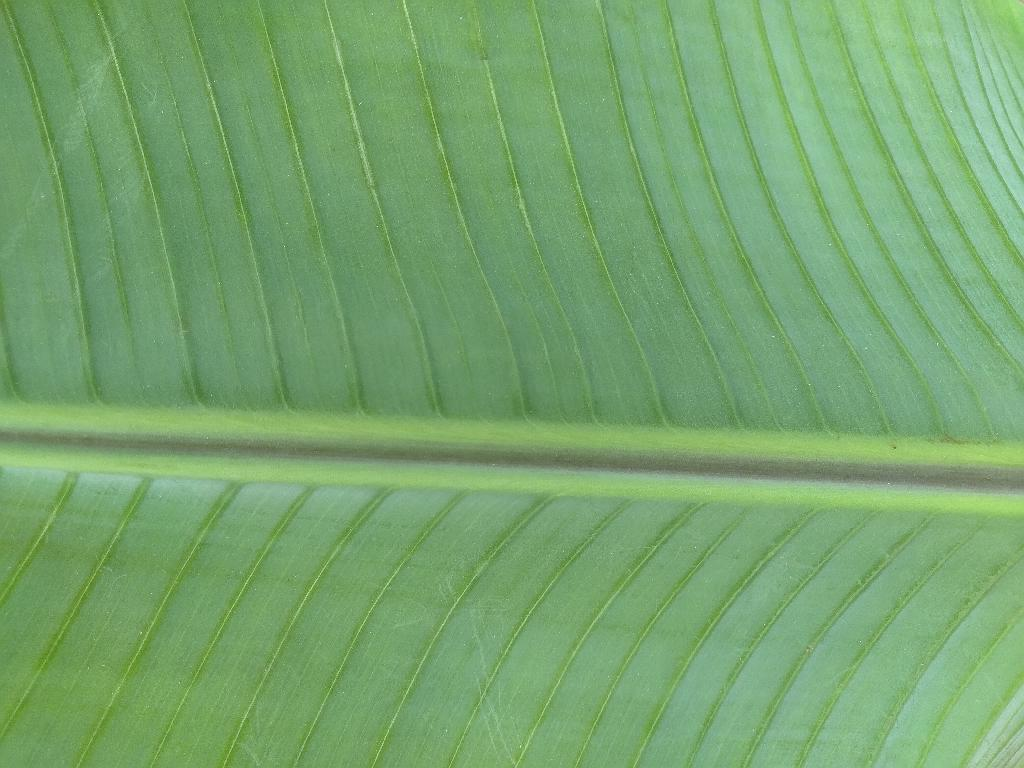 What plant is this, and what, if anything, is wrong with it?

banana, healthy
